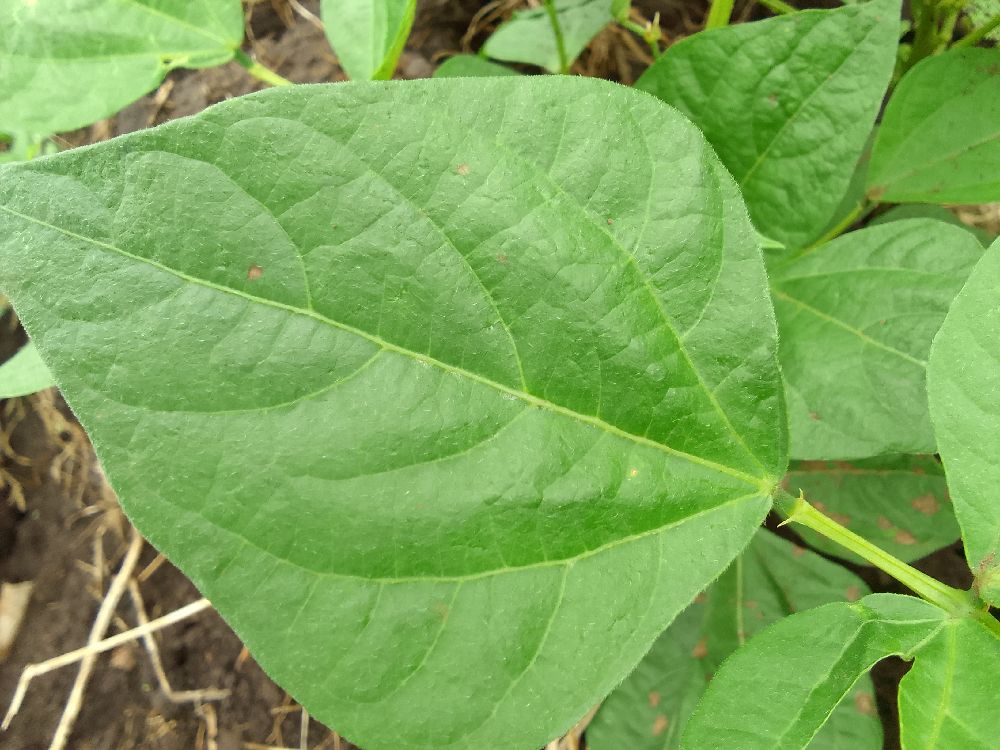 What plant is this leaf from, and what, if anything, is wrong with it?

common bean, healthy
